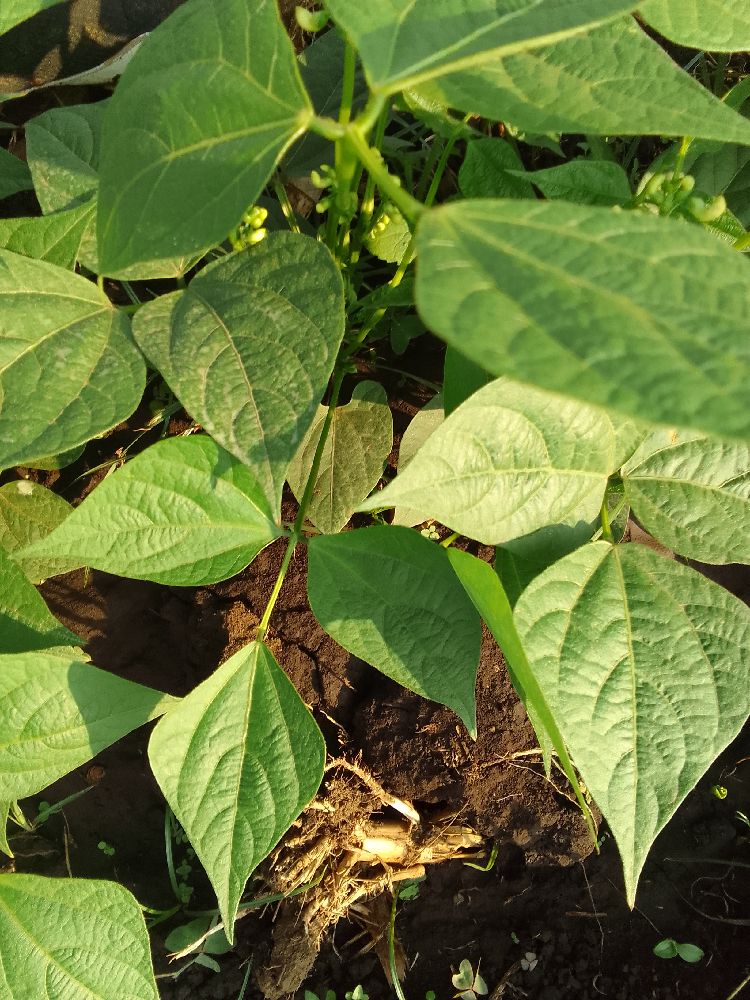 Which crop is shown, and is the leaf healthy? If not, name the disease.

common bean, healthy
